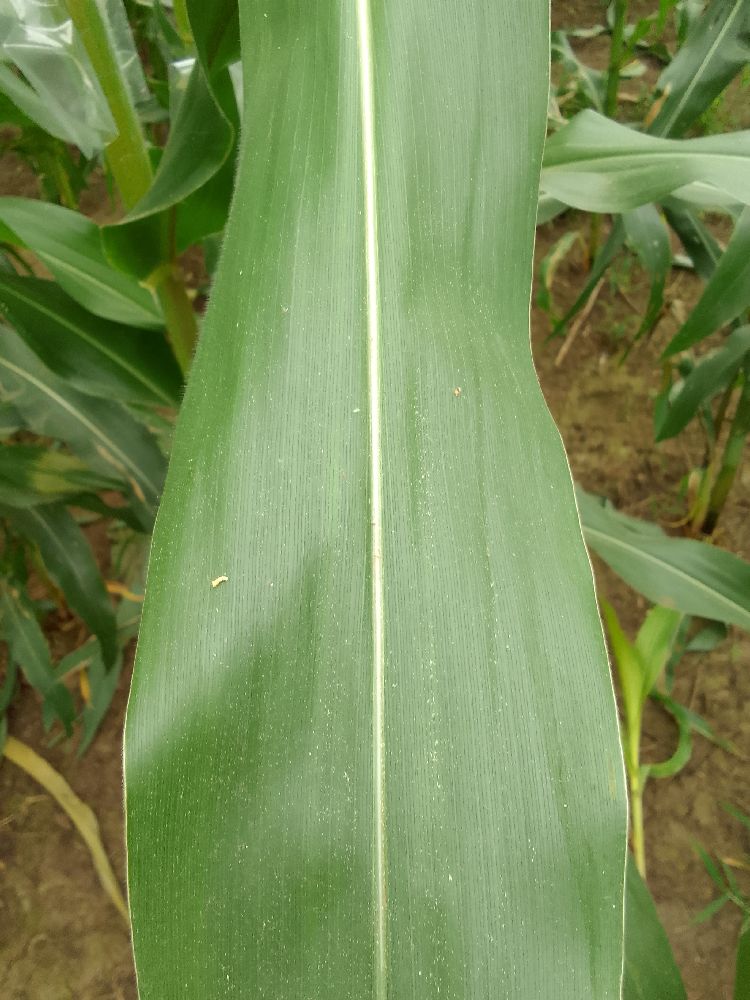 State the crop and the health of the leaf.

maize, healthy
